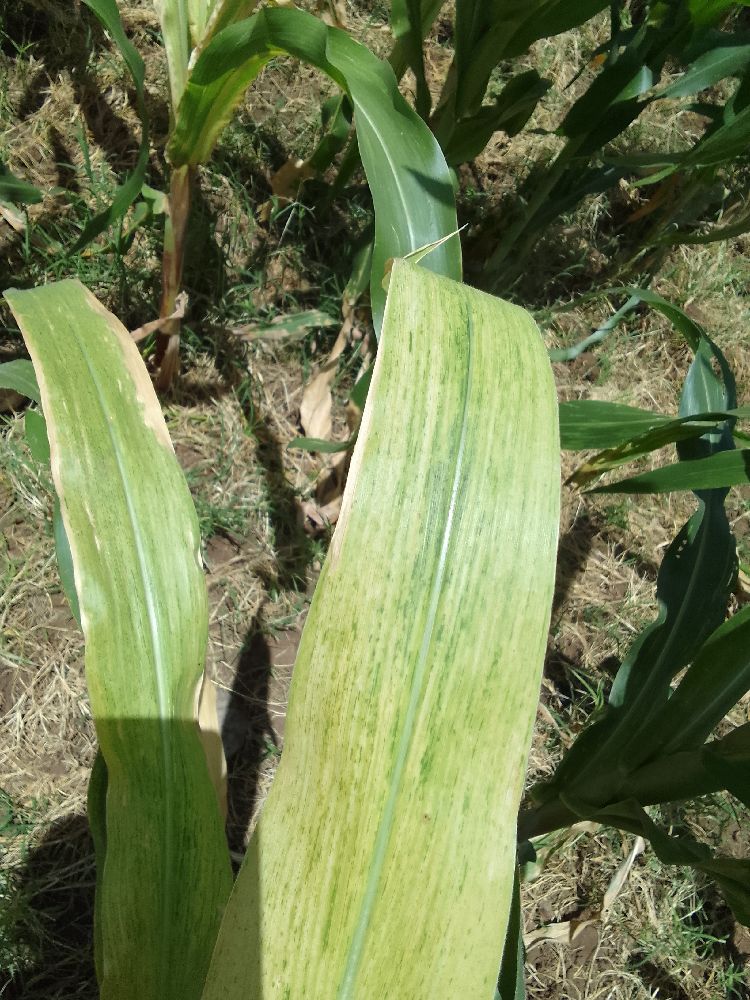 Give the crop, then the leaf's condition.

maize, maize lethal necrosis
